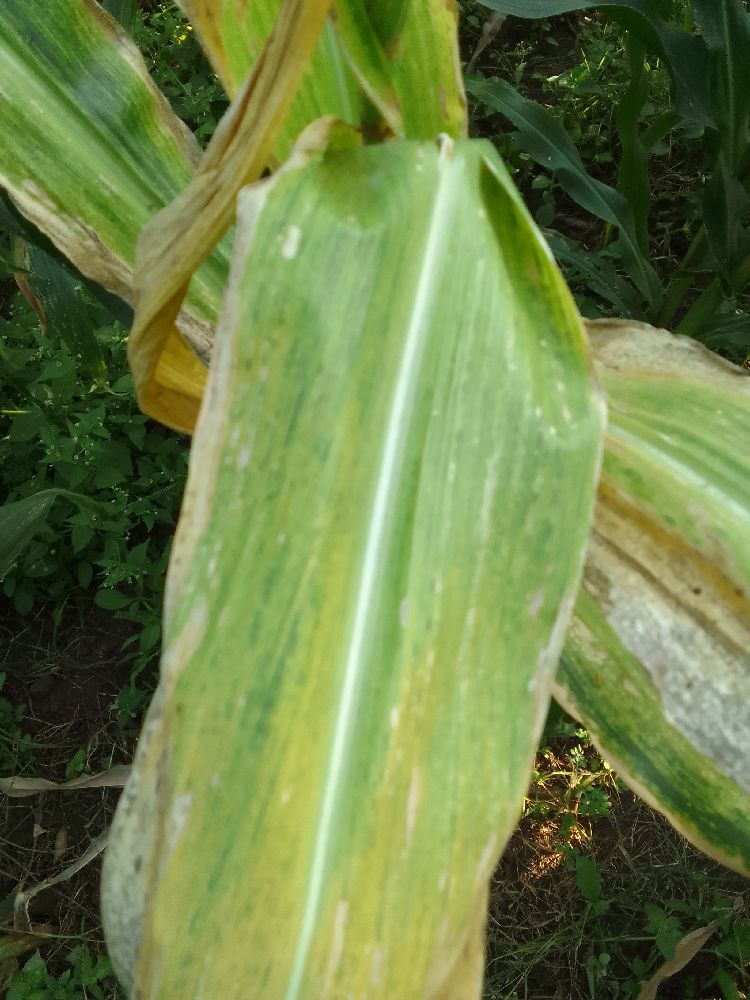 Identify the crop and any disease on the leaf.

maize, maize lethal necrosis
